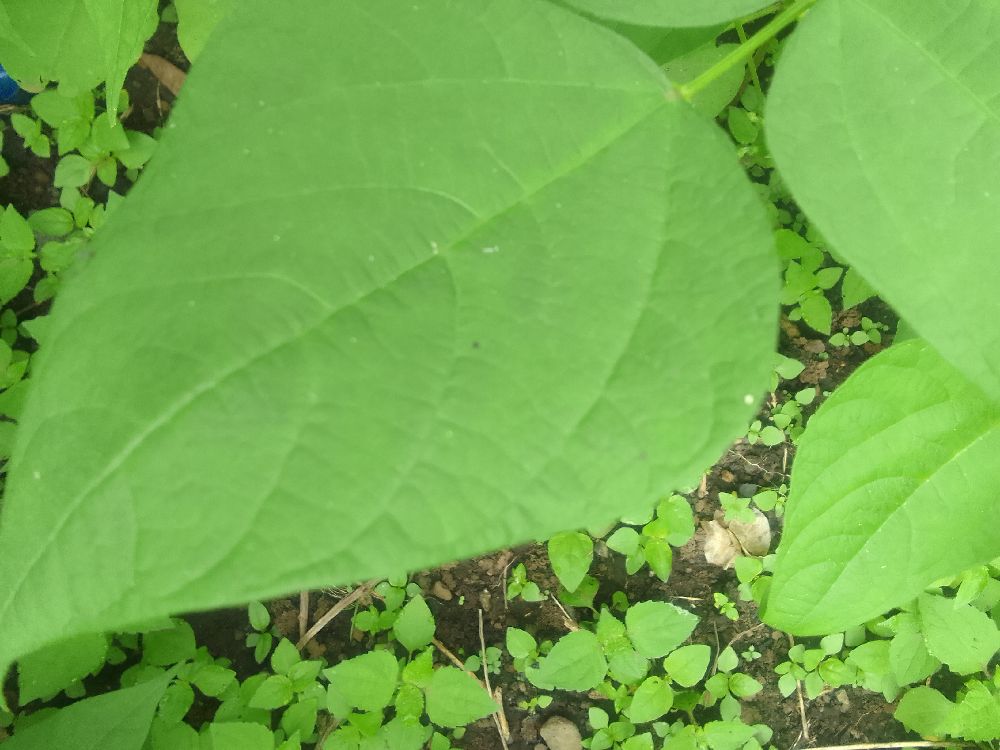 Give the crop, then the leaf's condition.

common bean, healthy
